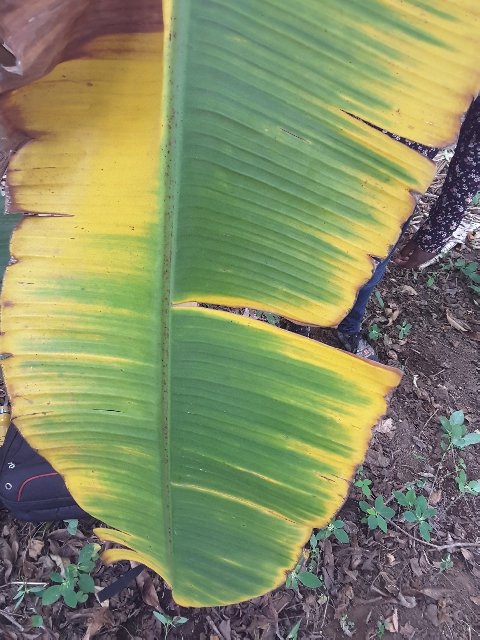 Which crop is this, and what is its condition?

banana, fusarium wilt race 1
